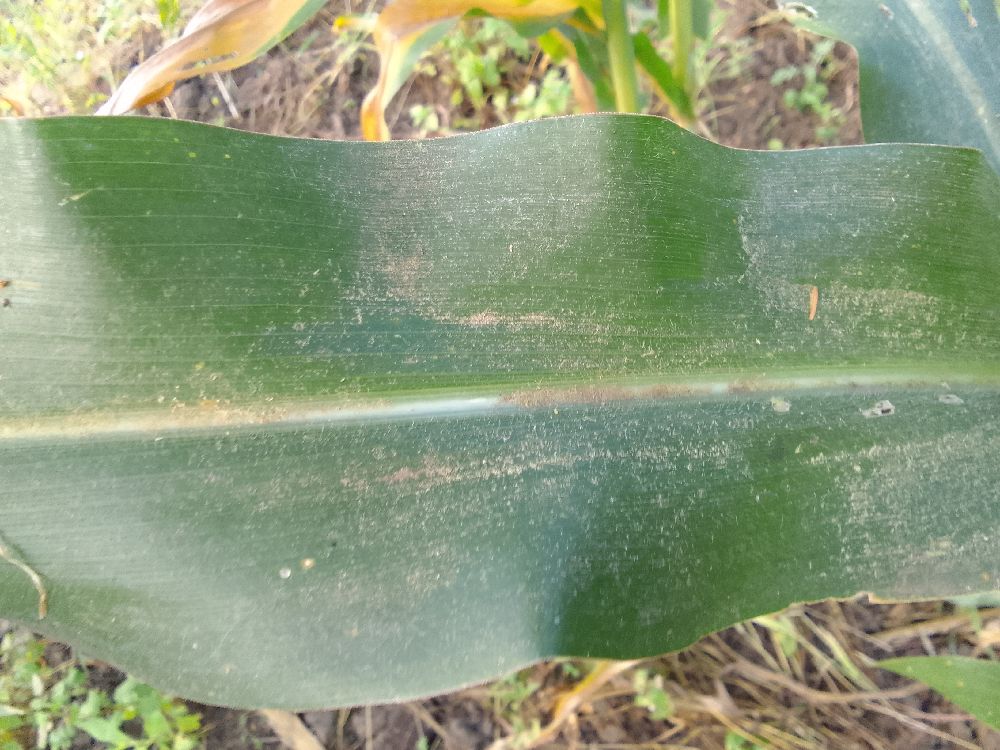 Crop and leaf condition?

maize, healthy
